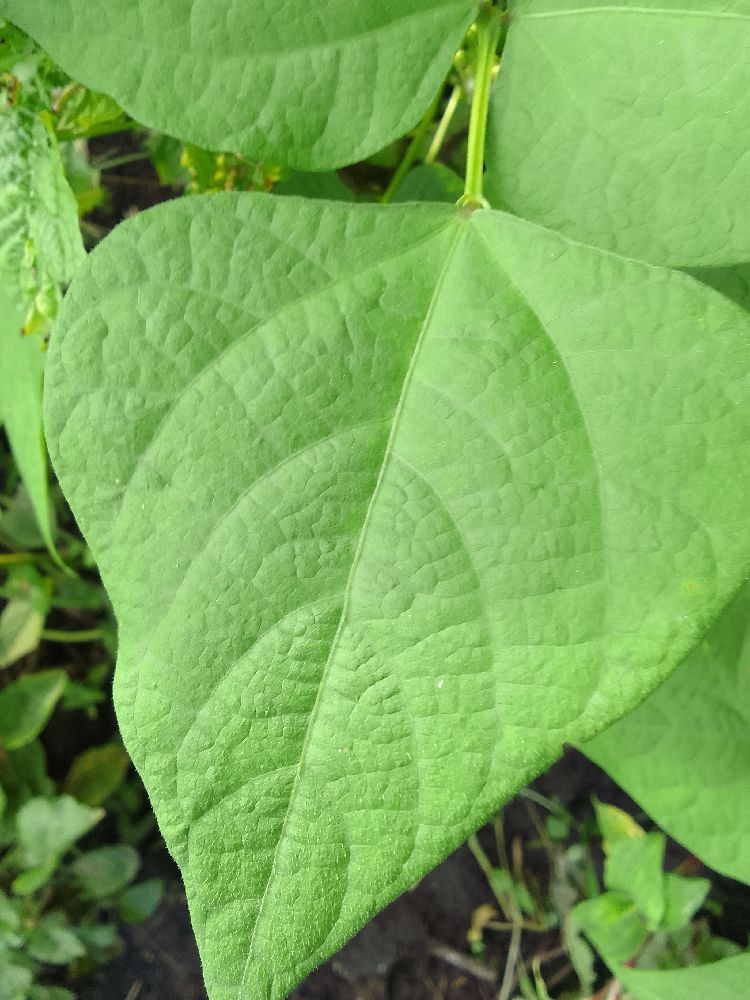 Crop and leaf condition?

common bean, healthy
